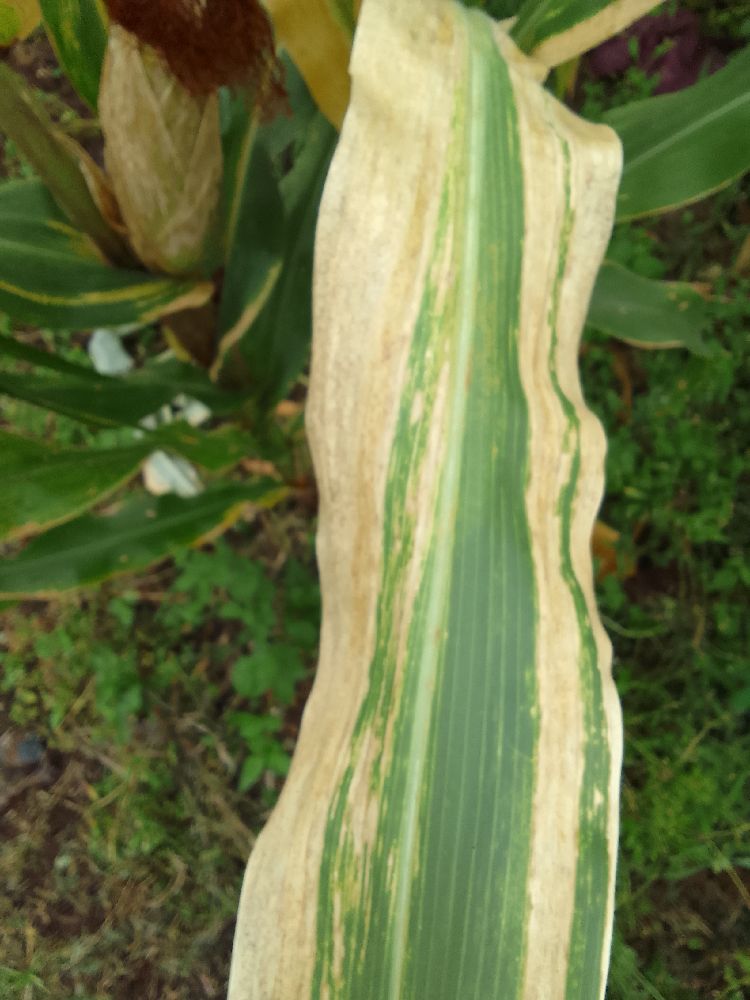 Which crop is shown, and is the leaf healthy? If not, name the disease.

maize, maize lethal necrosis
